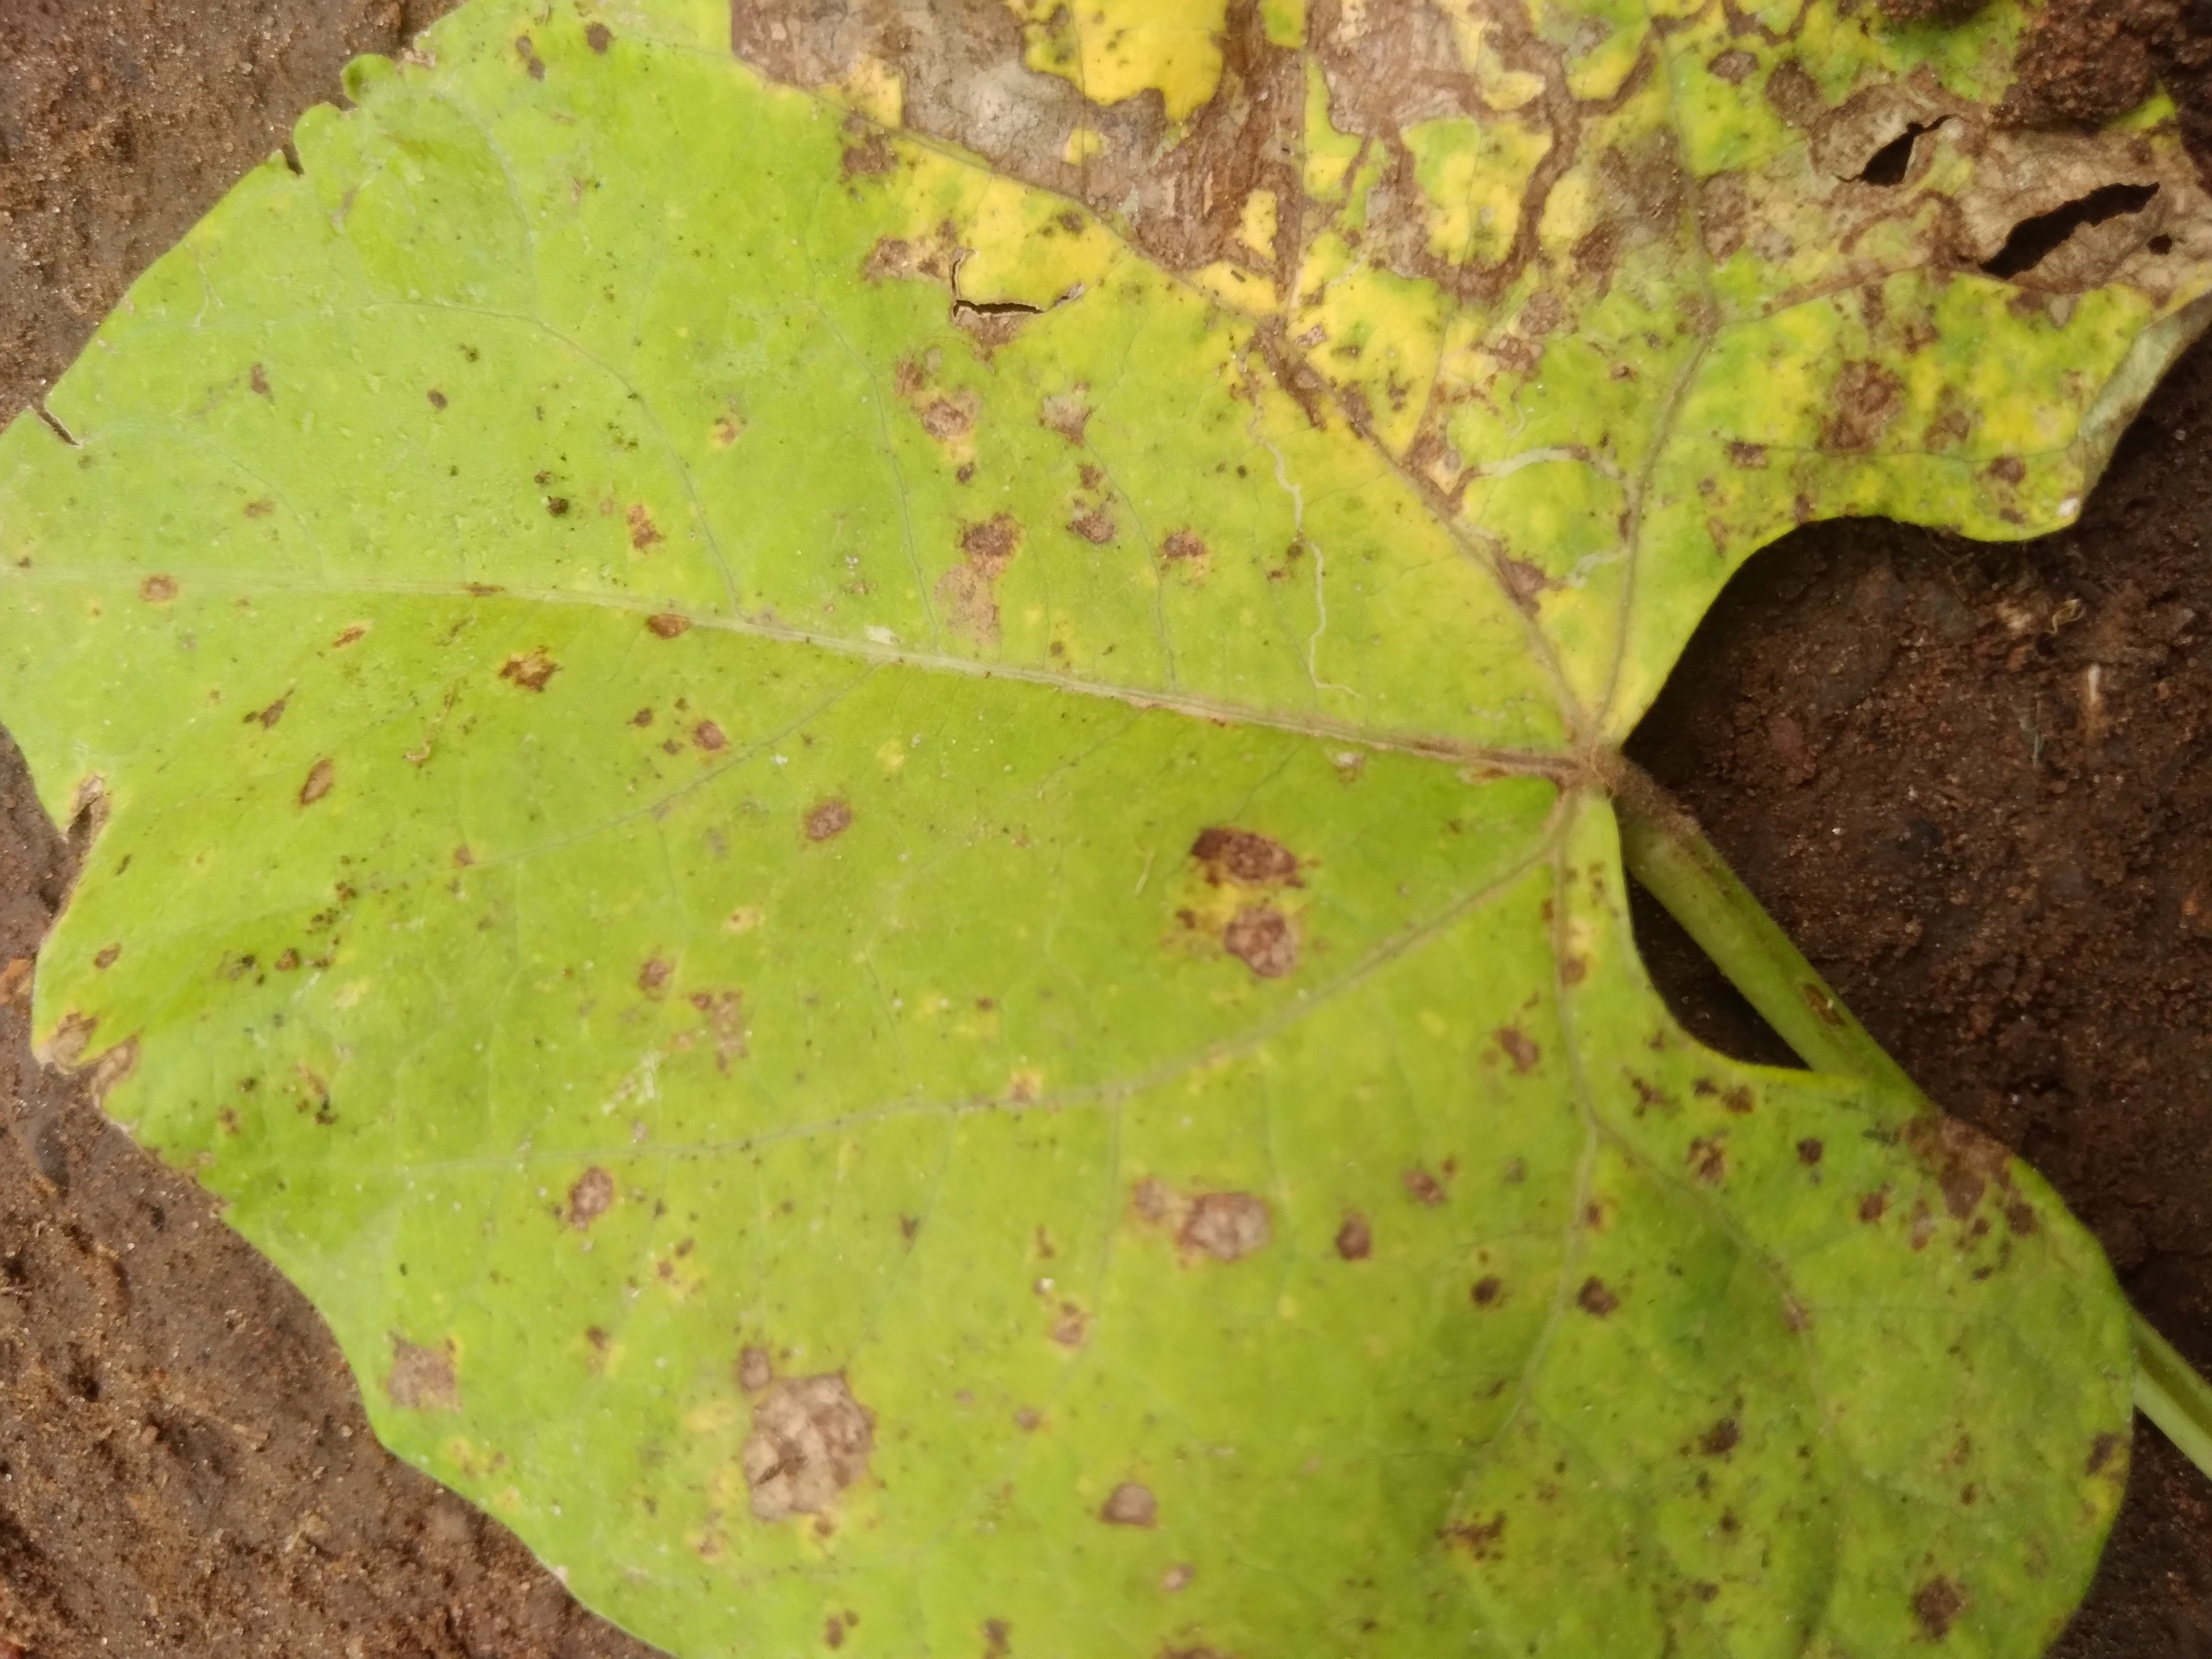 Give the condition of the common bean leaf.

rust
